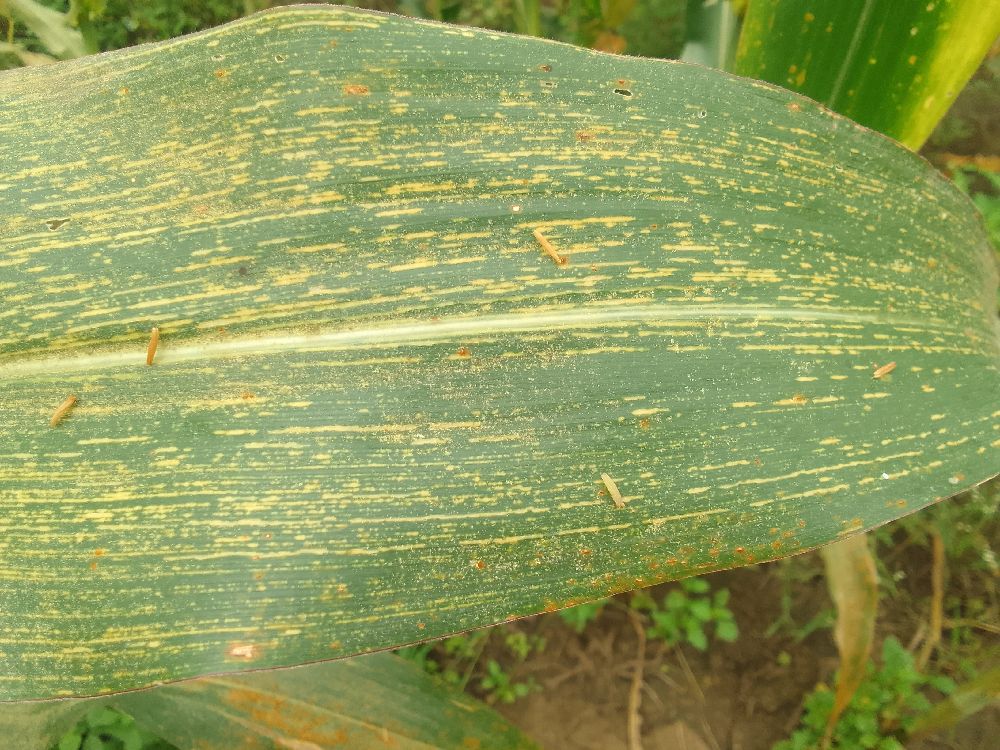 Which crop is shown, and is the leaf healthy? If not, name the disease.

maize, maize streak virus
